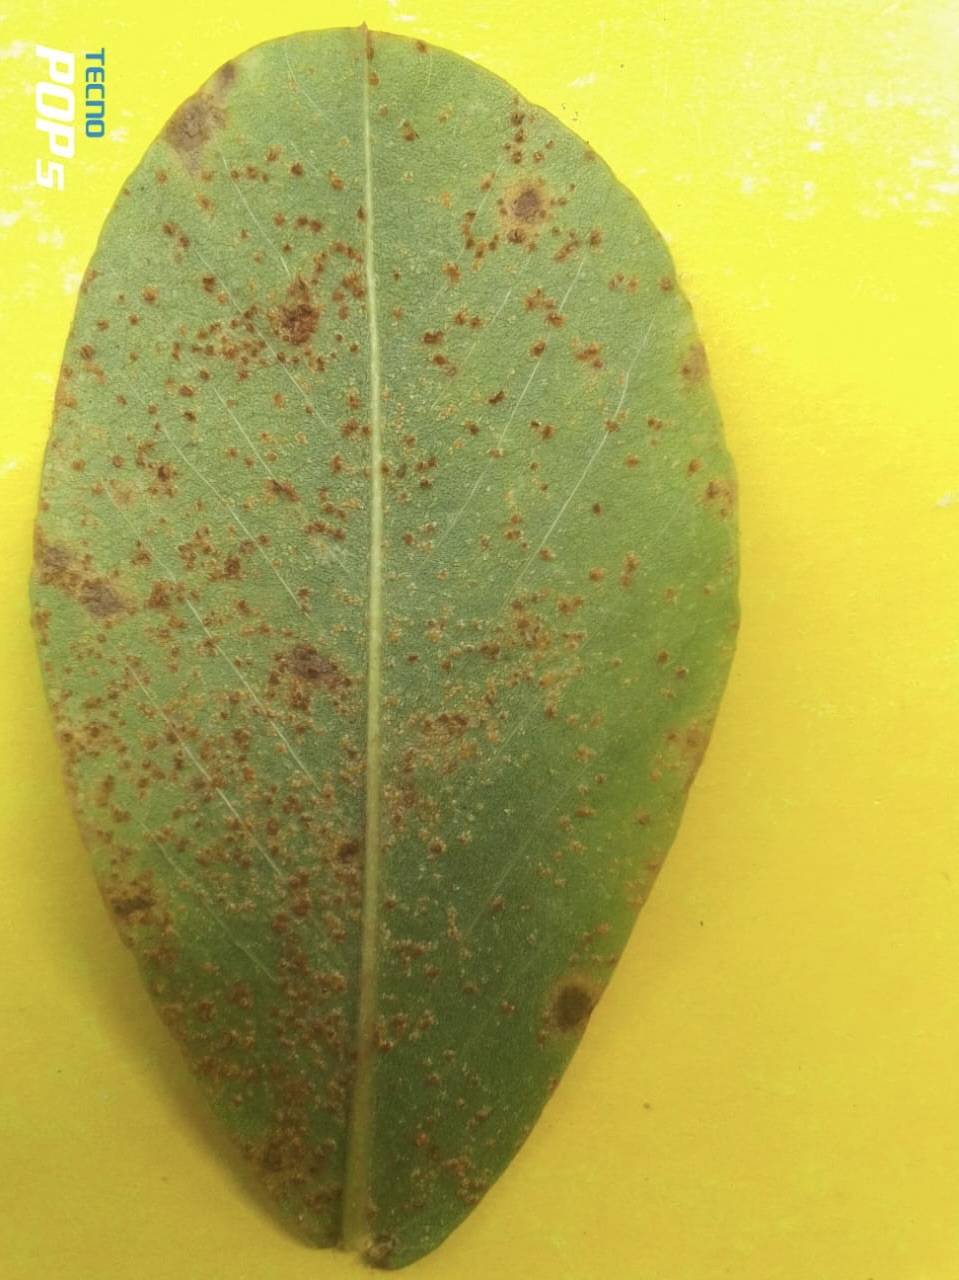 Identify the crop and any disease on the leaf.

peanut, puccinia arachidis
